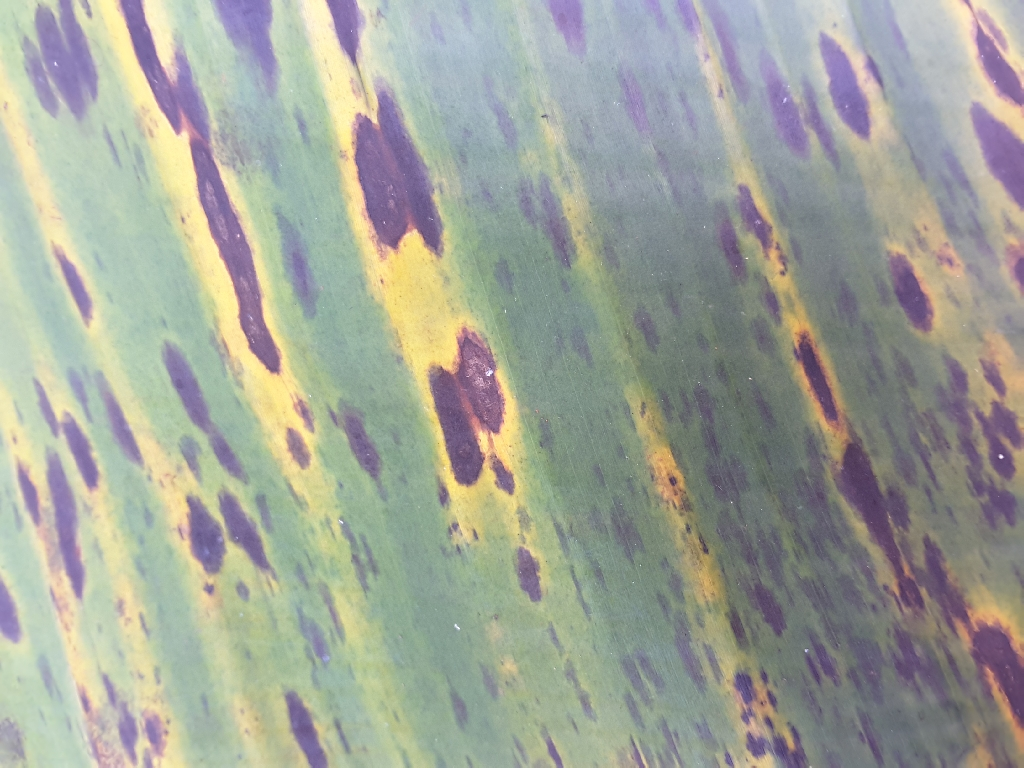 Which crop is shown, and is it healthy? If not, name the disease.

banana, black sigatoka
